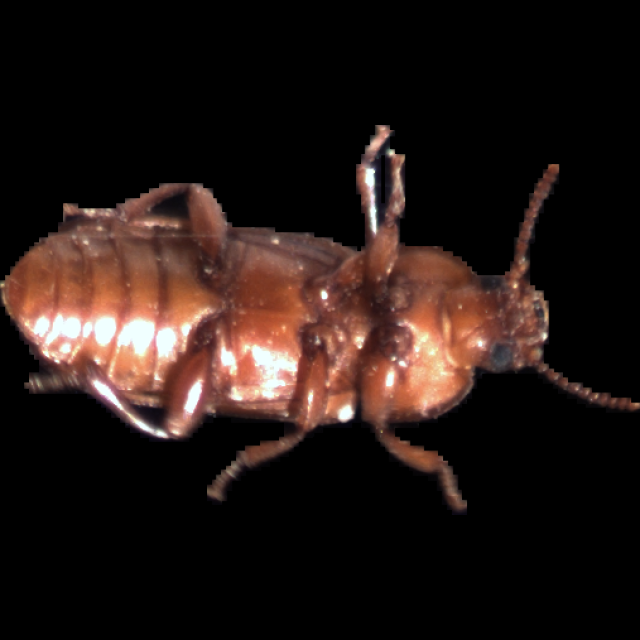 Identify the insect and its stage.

mealworm beetle
